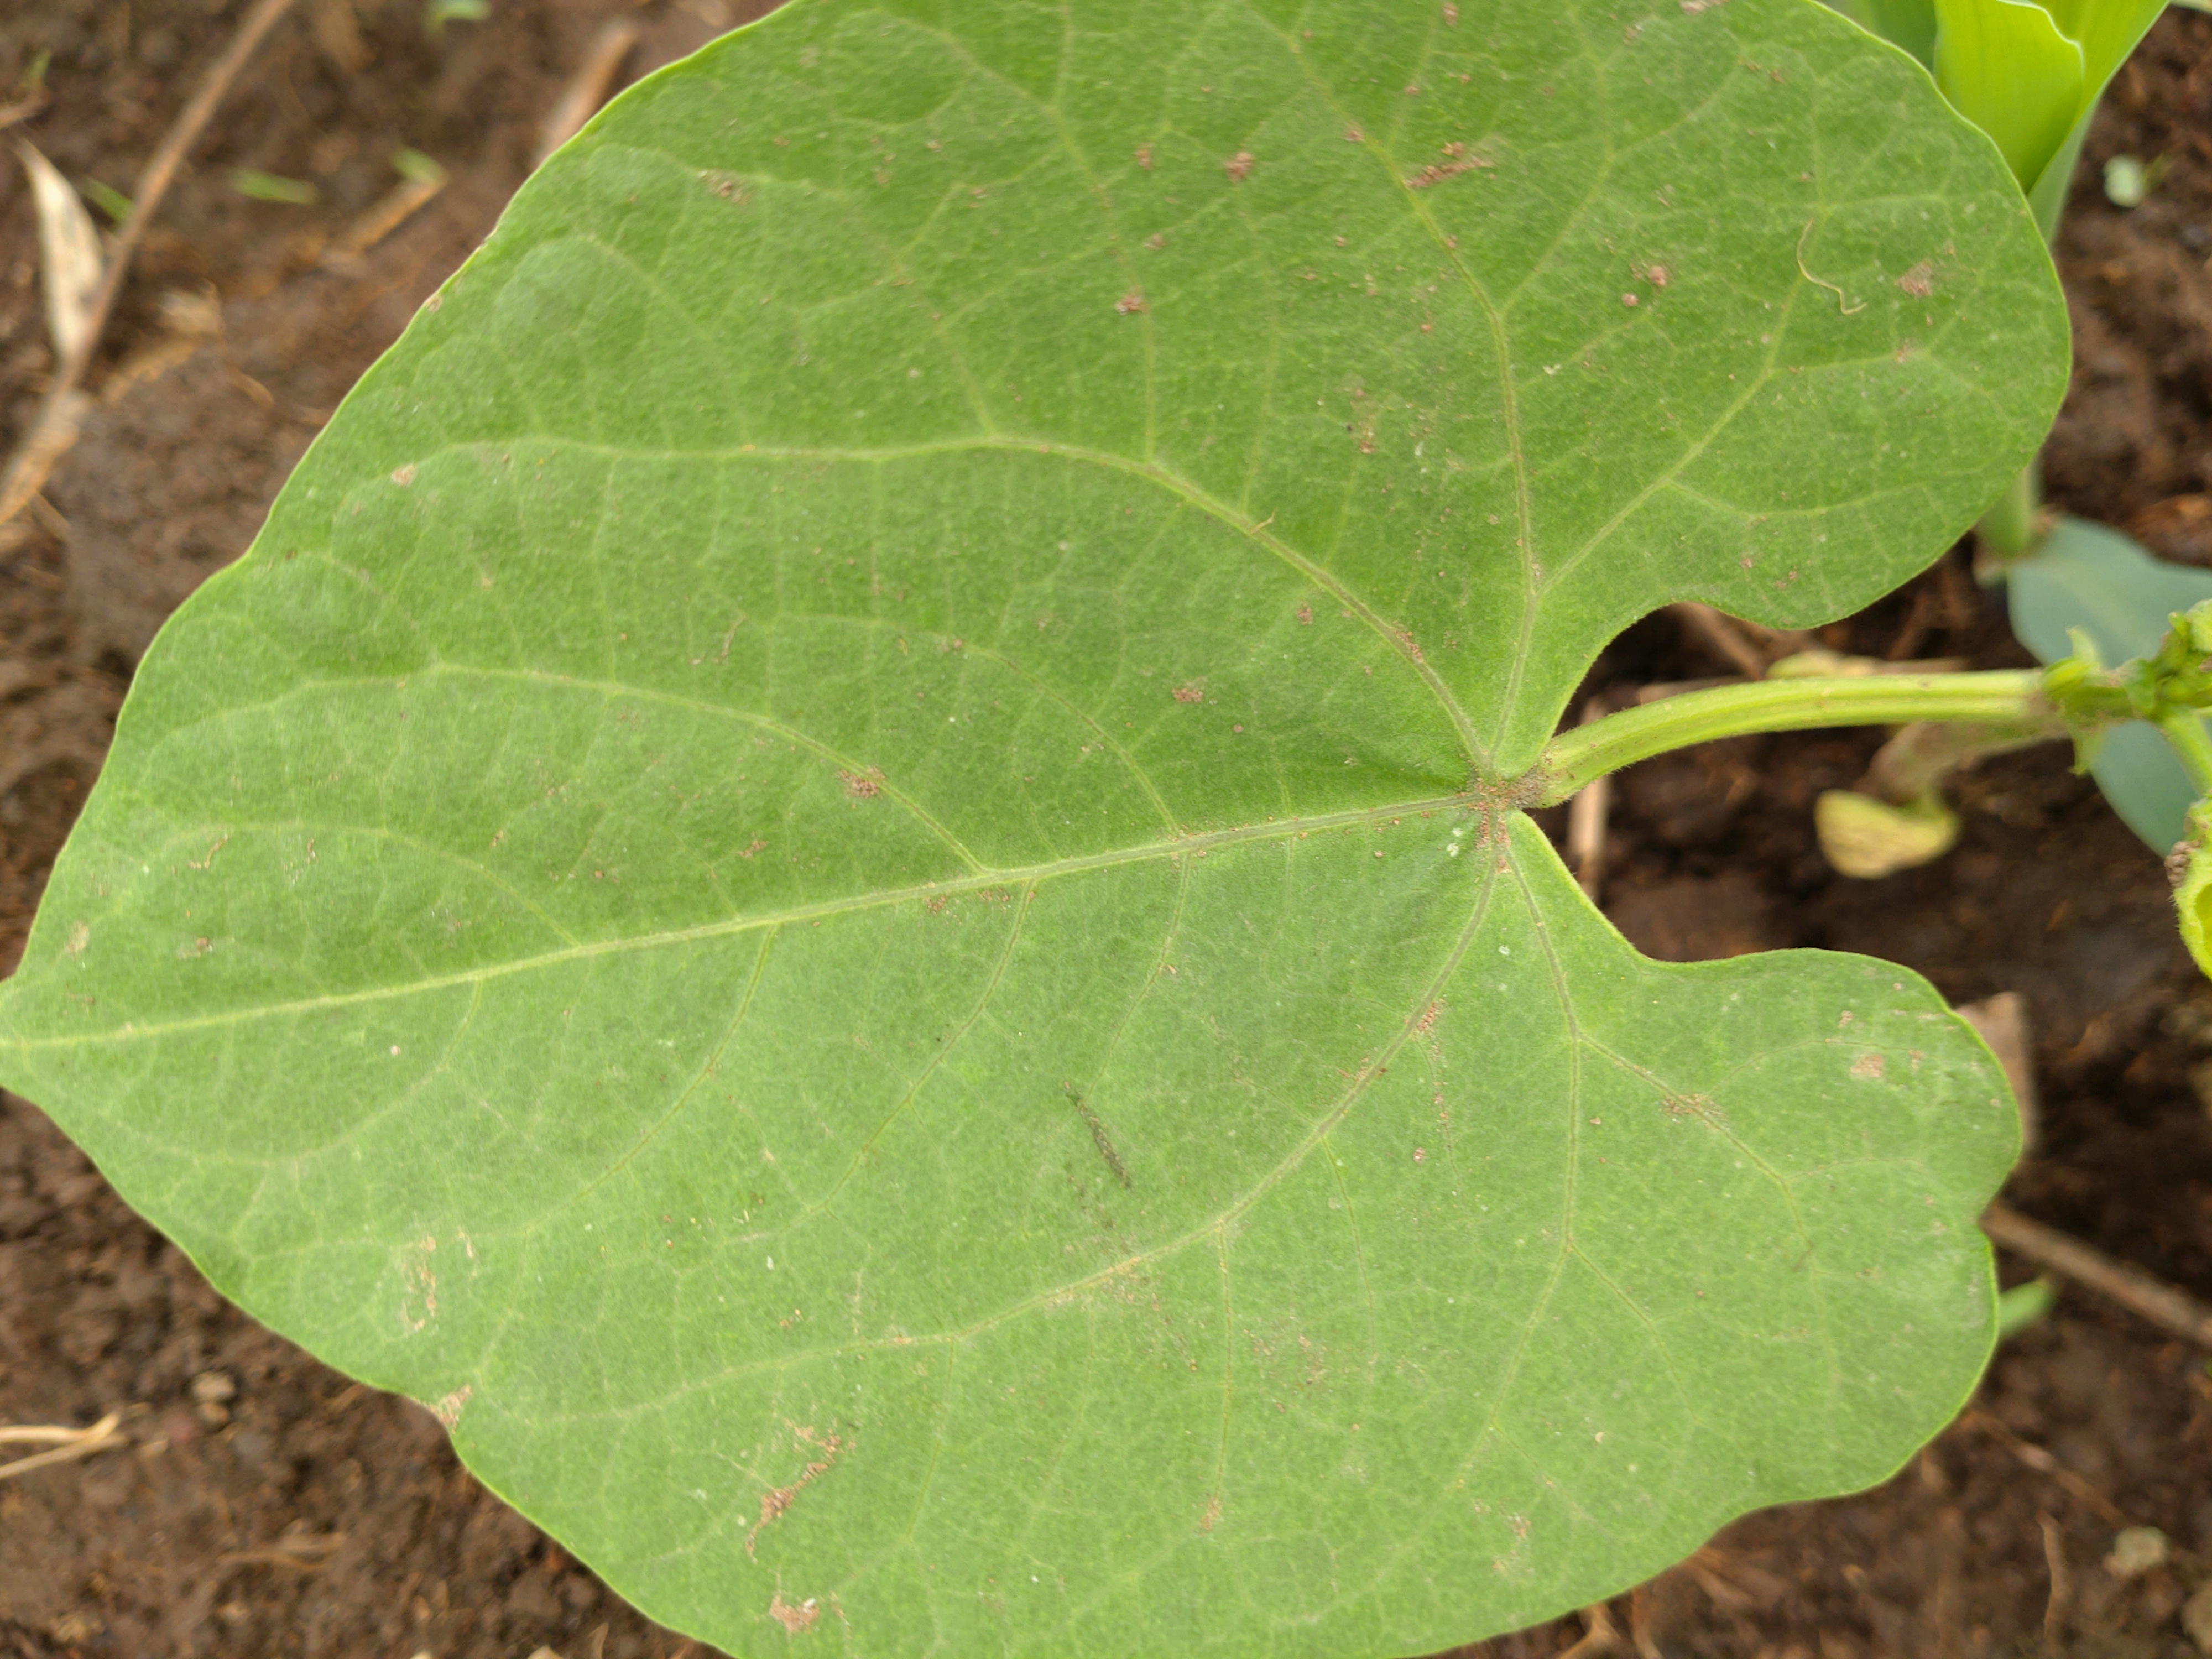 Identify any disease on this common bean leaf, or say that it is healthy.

healthy
